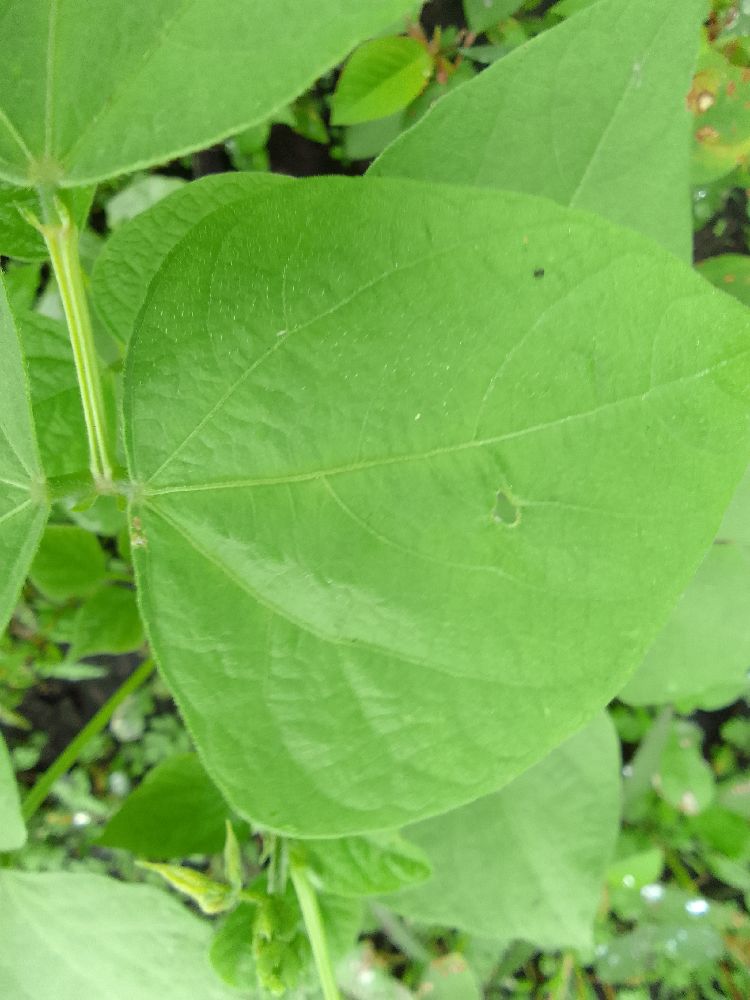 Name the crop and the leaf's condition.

common bean, healthy
